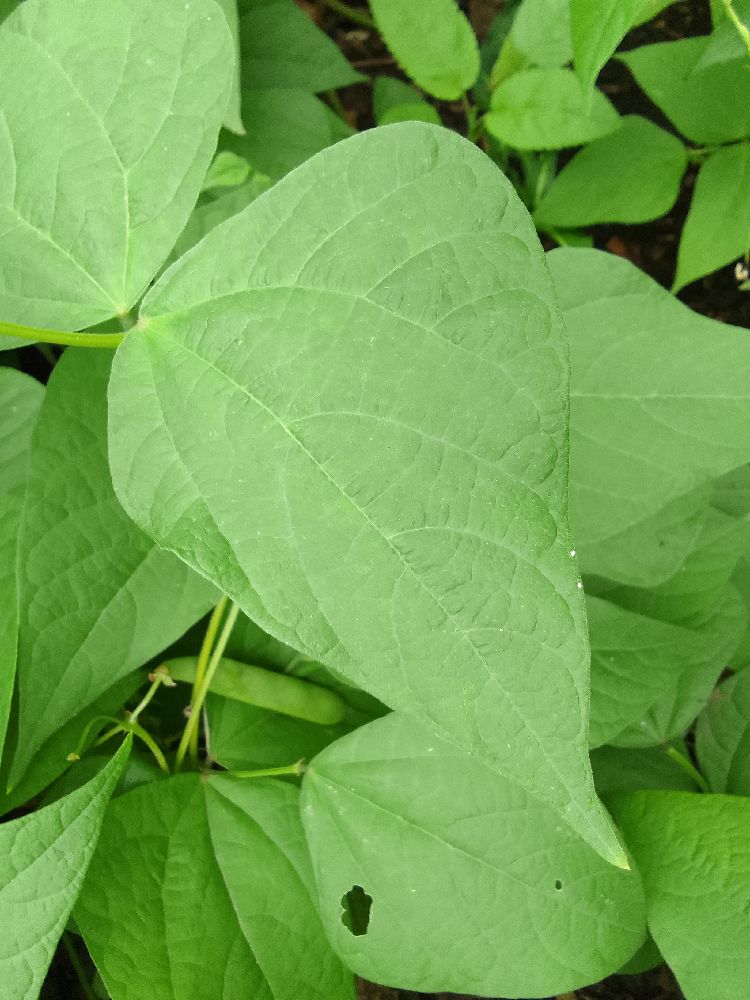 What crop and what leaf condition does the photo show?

common bean, healthy
